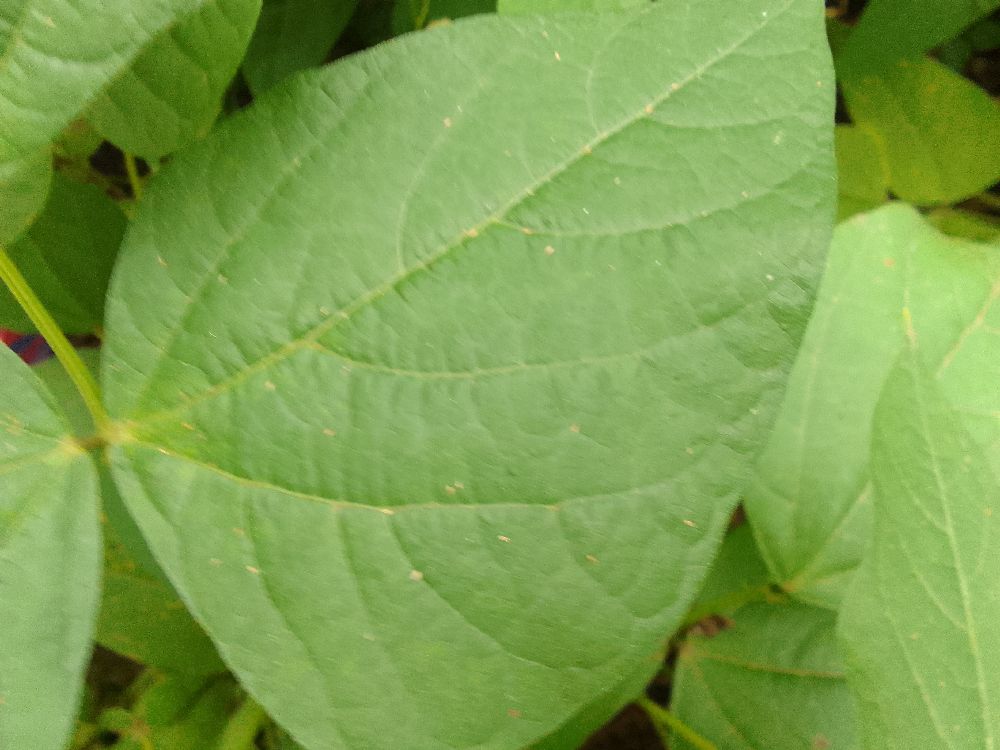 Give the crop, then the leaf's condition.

common bean, healthy
